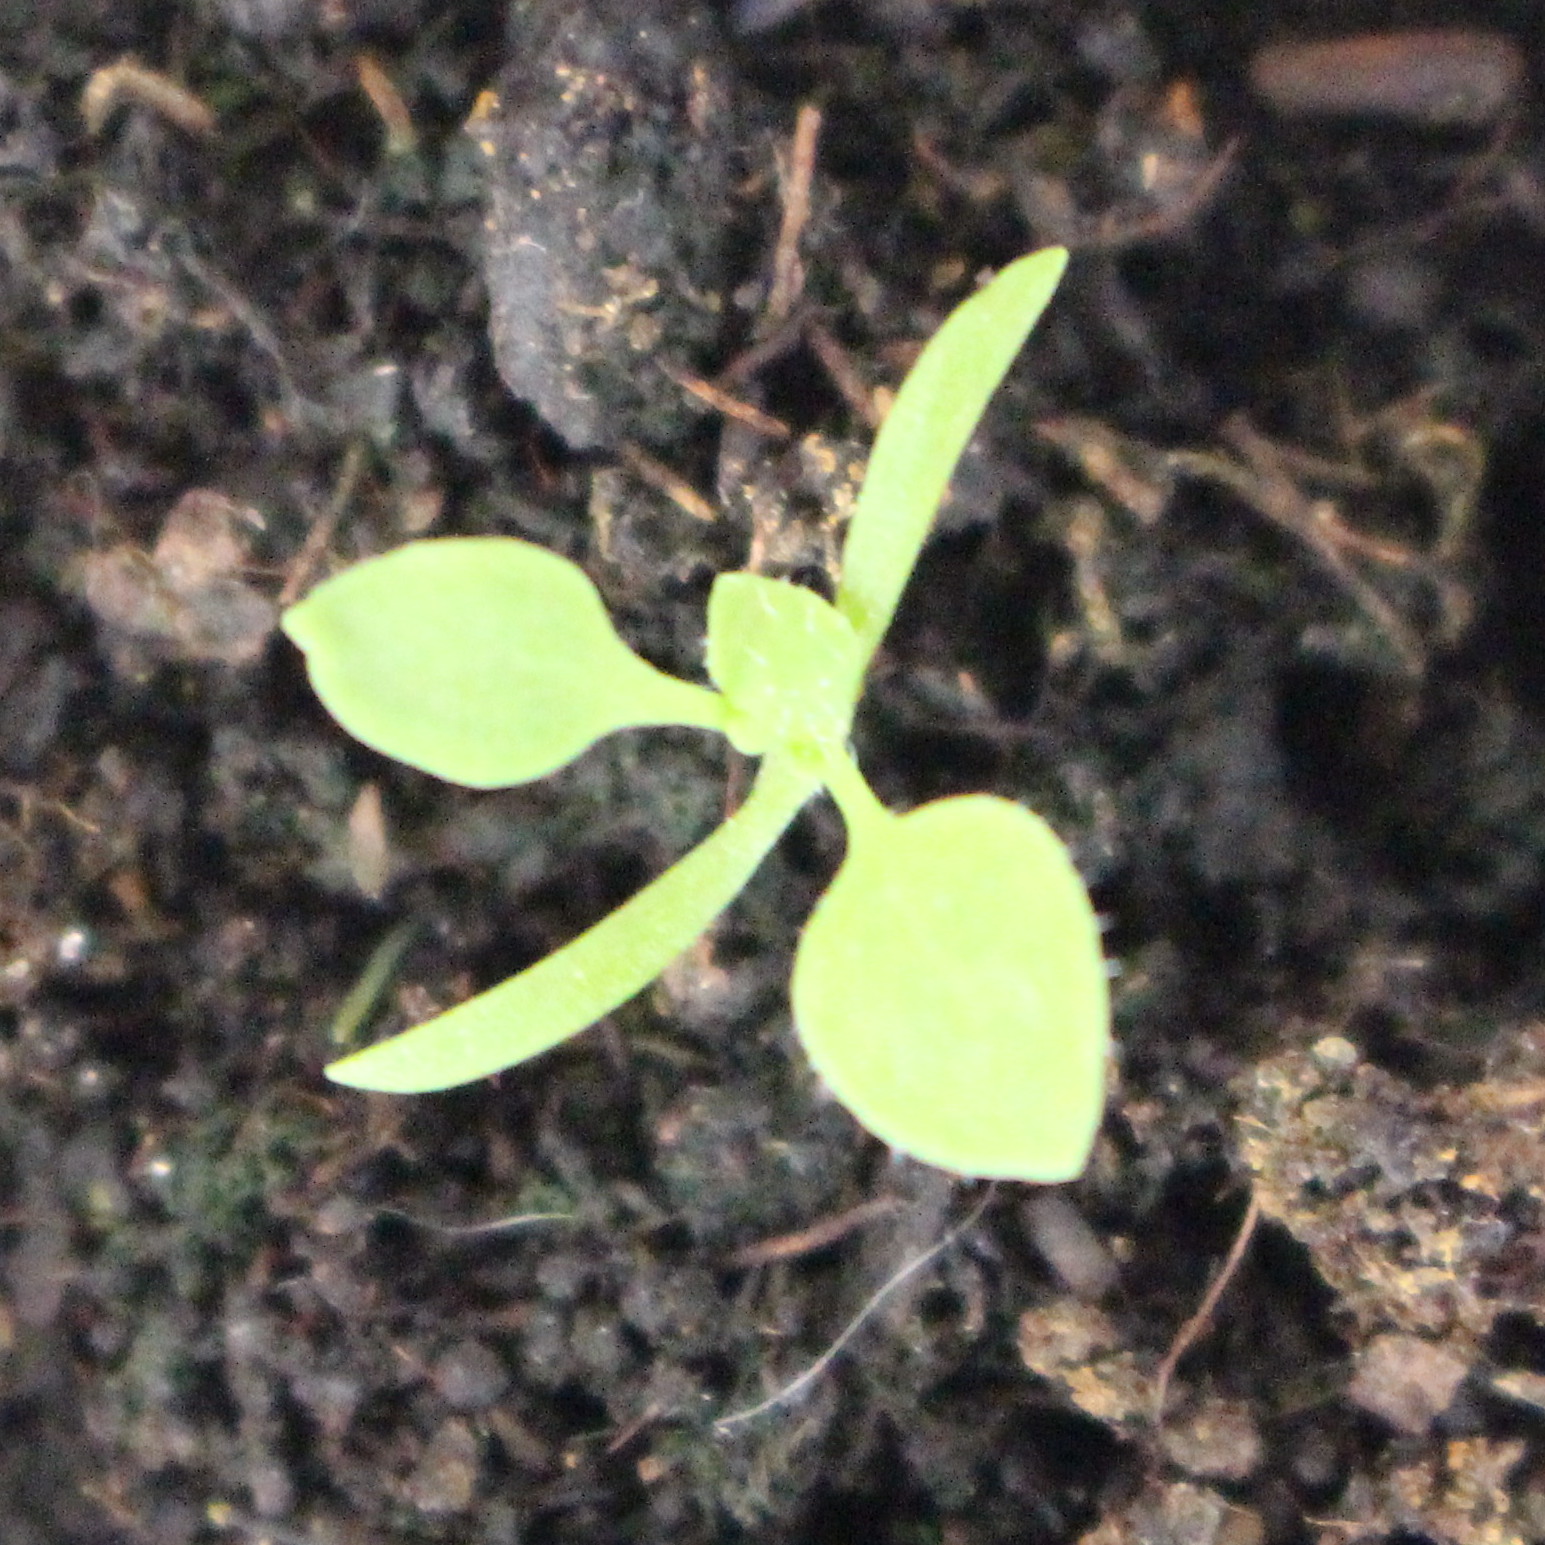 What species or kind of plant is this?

Papaver rhoeas
